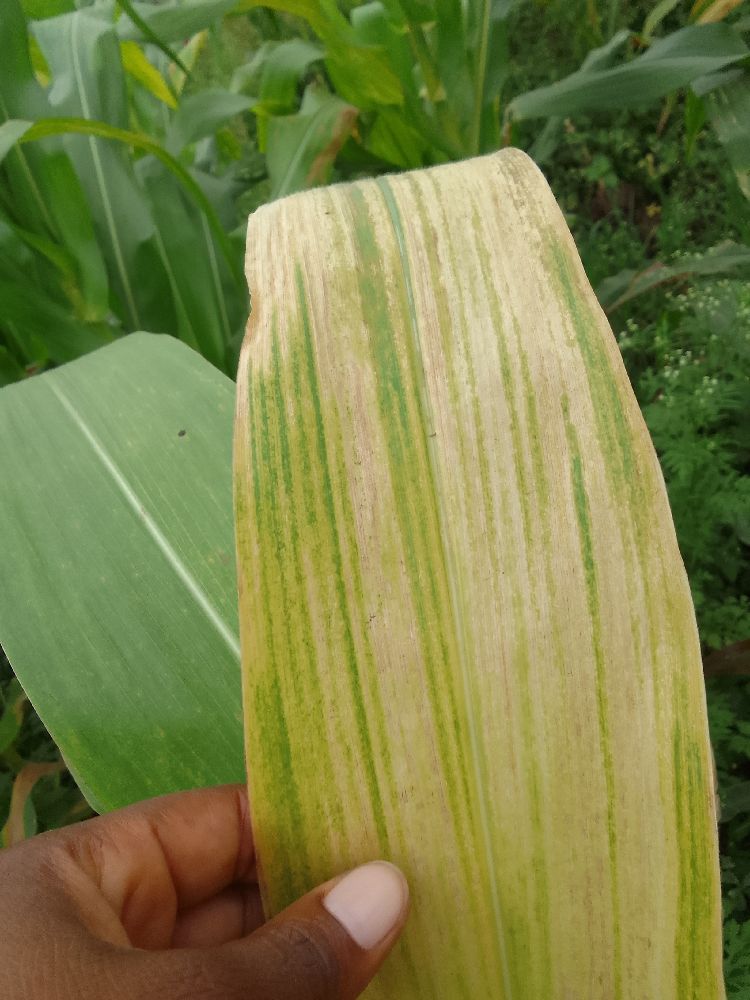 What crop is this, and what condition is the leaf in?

maize, maize lethal necrosis
